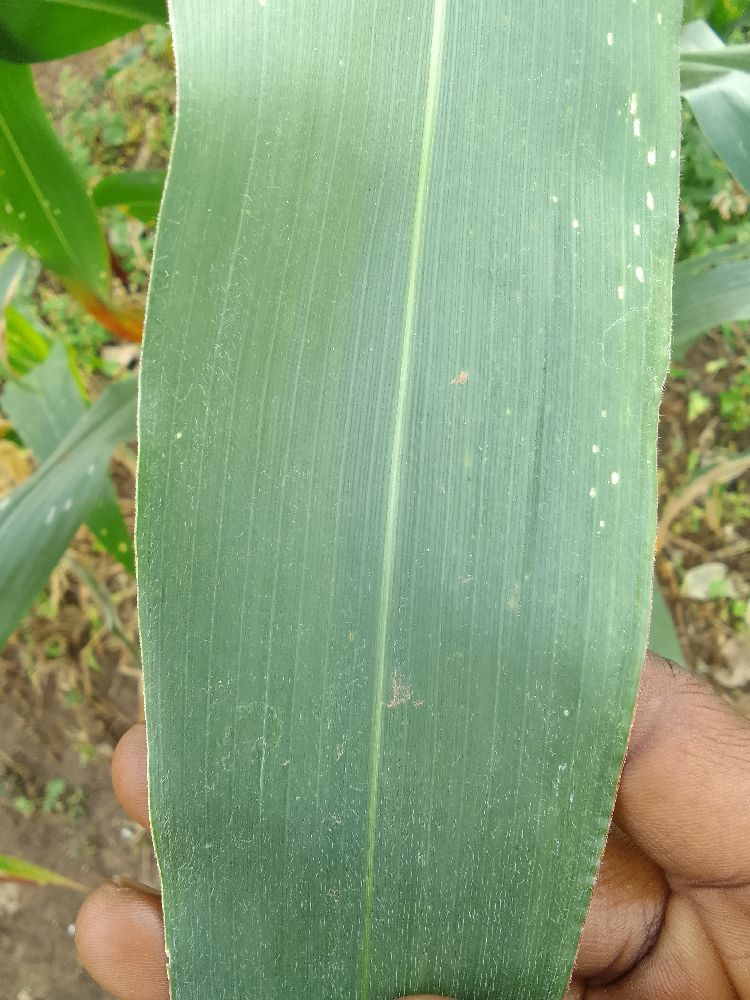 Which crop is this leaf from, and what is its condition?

maize, healthy
